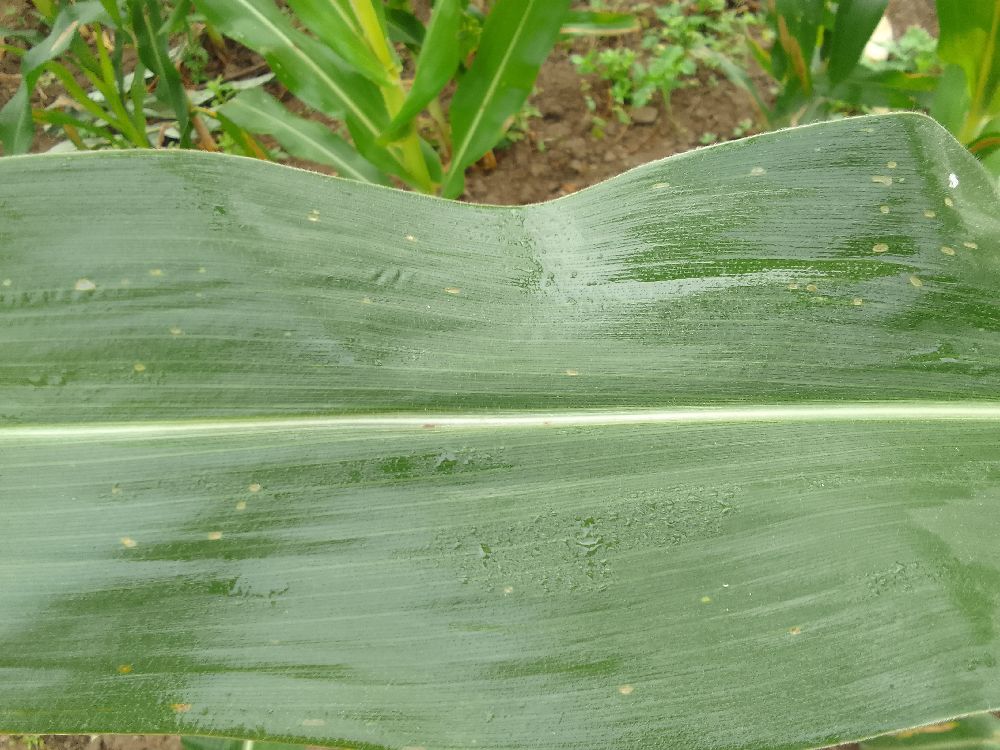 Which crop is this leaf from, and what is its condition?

maize, healthy
